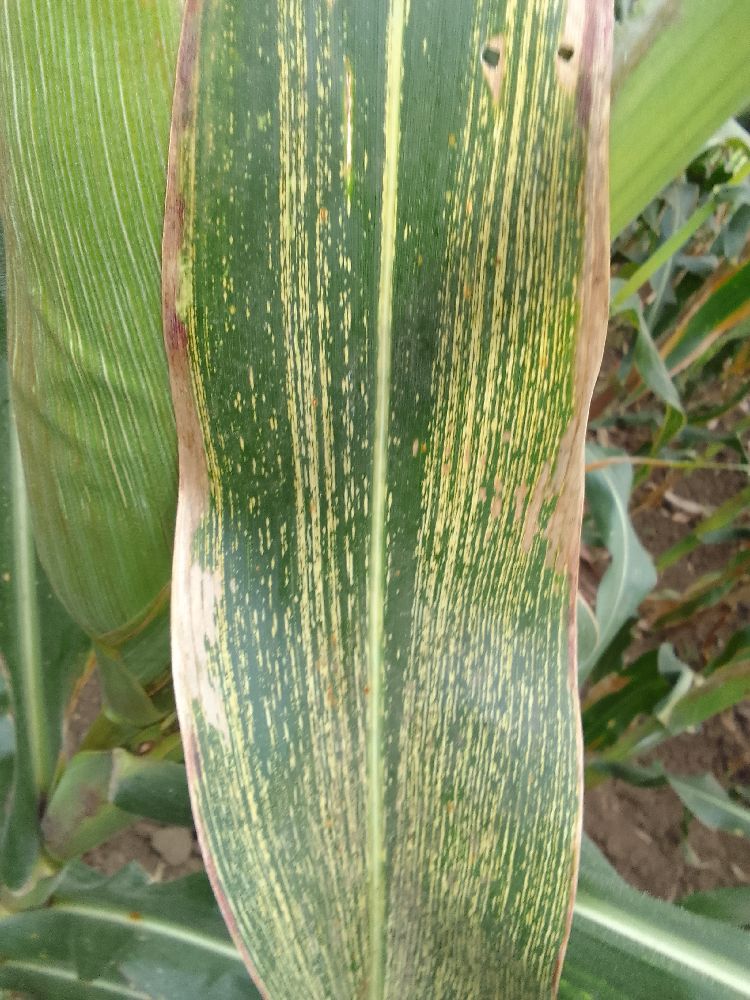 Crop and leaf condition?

maize, maize streak virus
